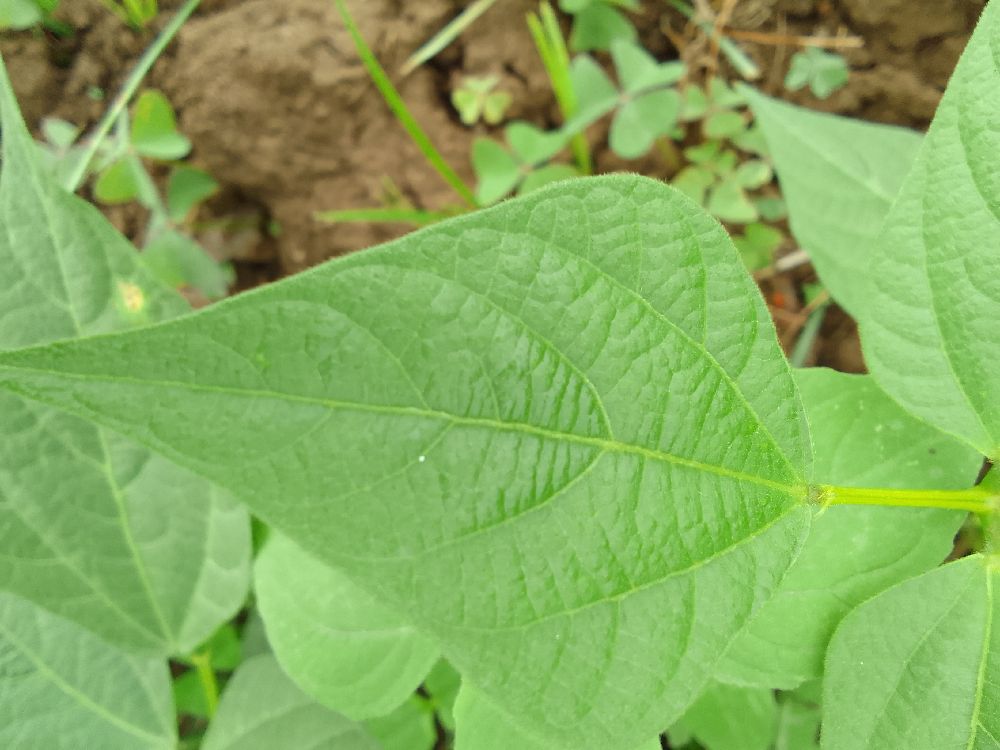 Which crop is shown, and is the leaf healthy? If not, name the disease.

common bean, healthy
